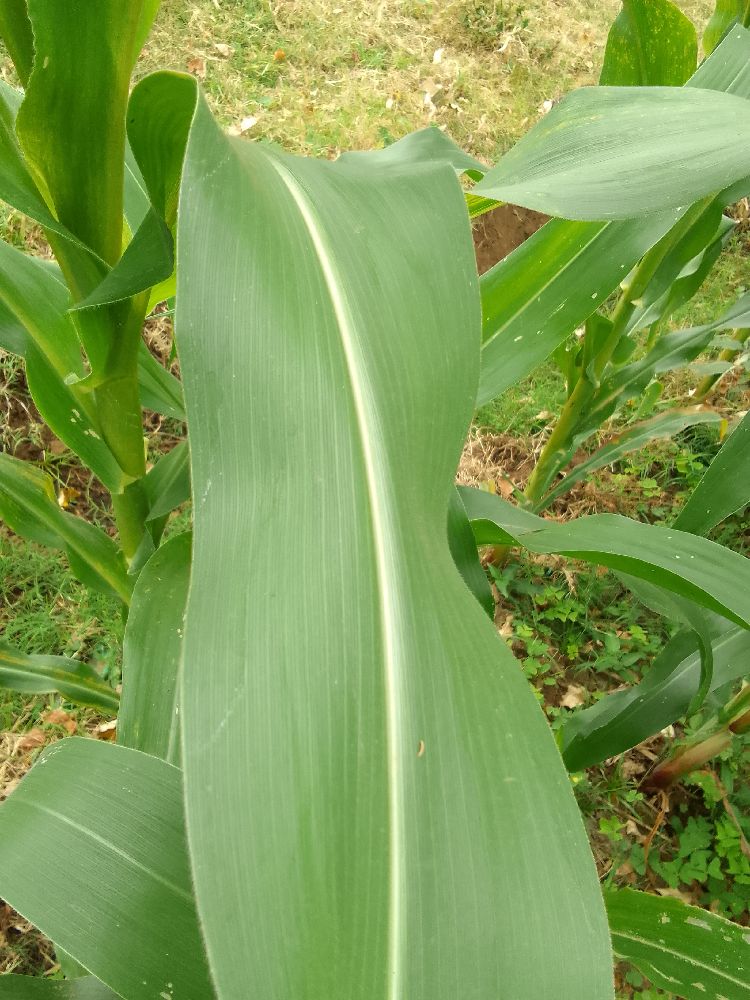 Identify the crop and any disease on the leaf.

maize, healthy
